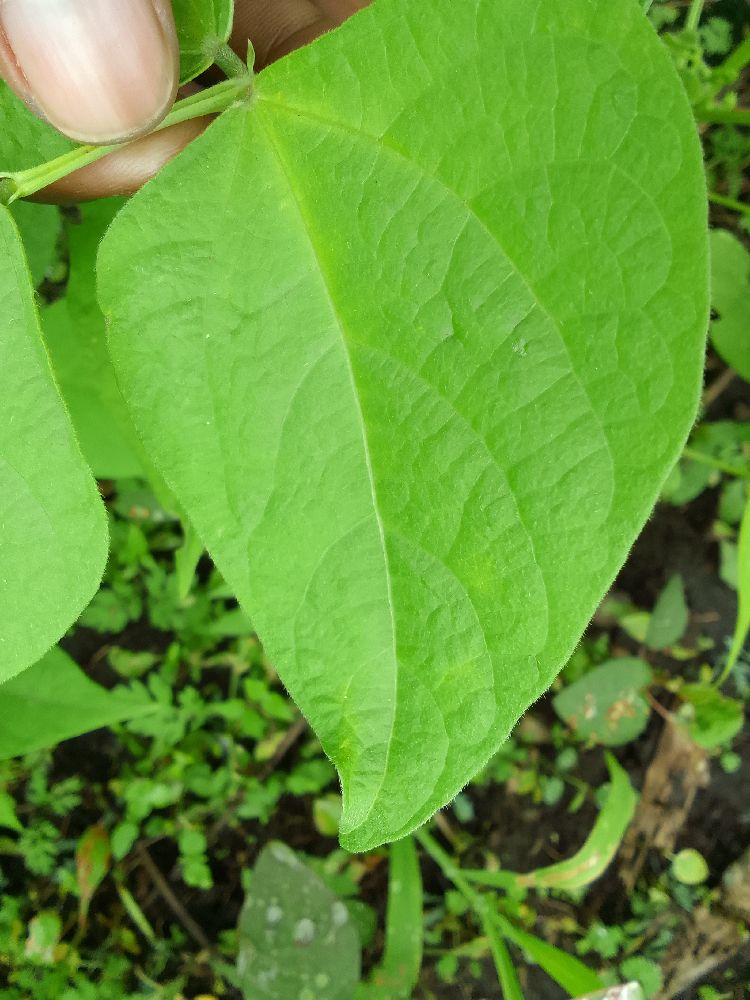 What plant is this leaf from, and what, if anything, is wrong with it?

common bean, healthy
